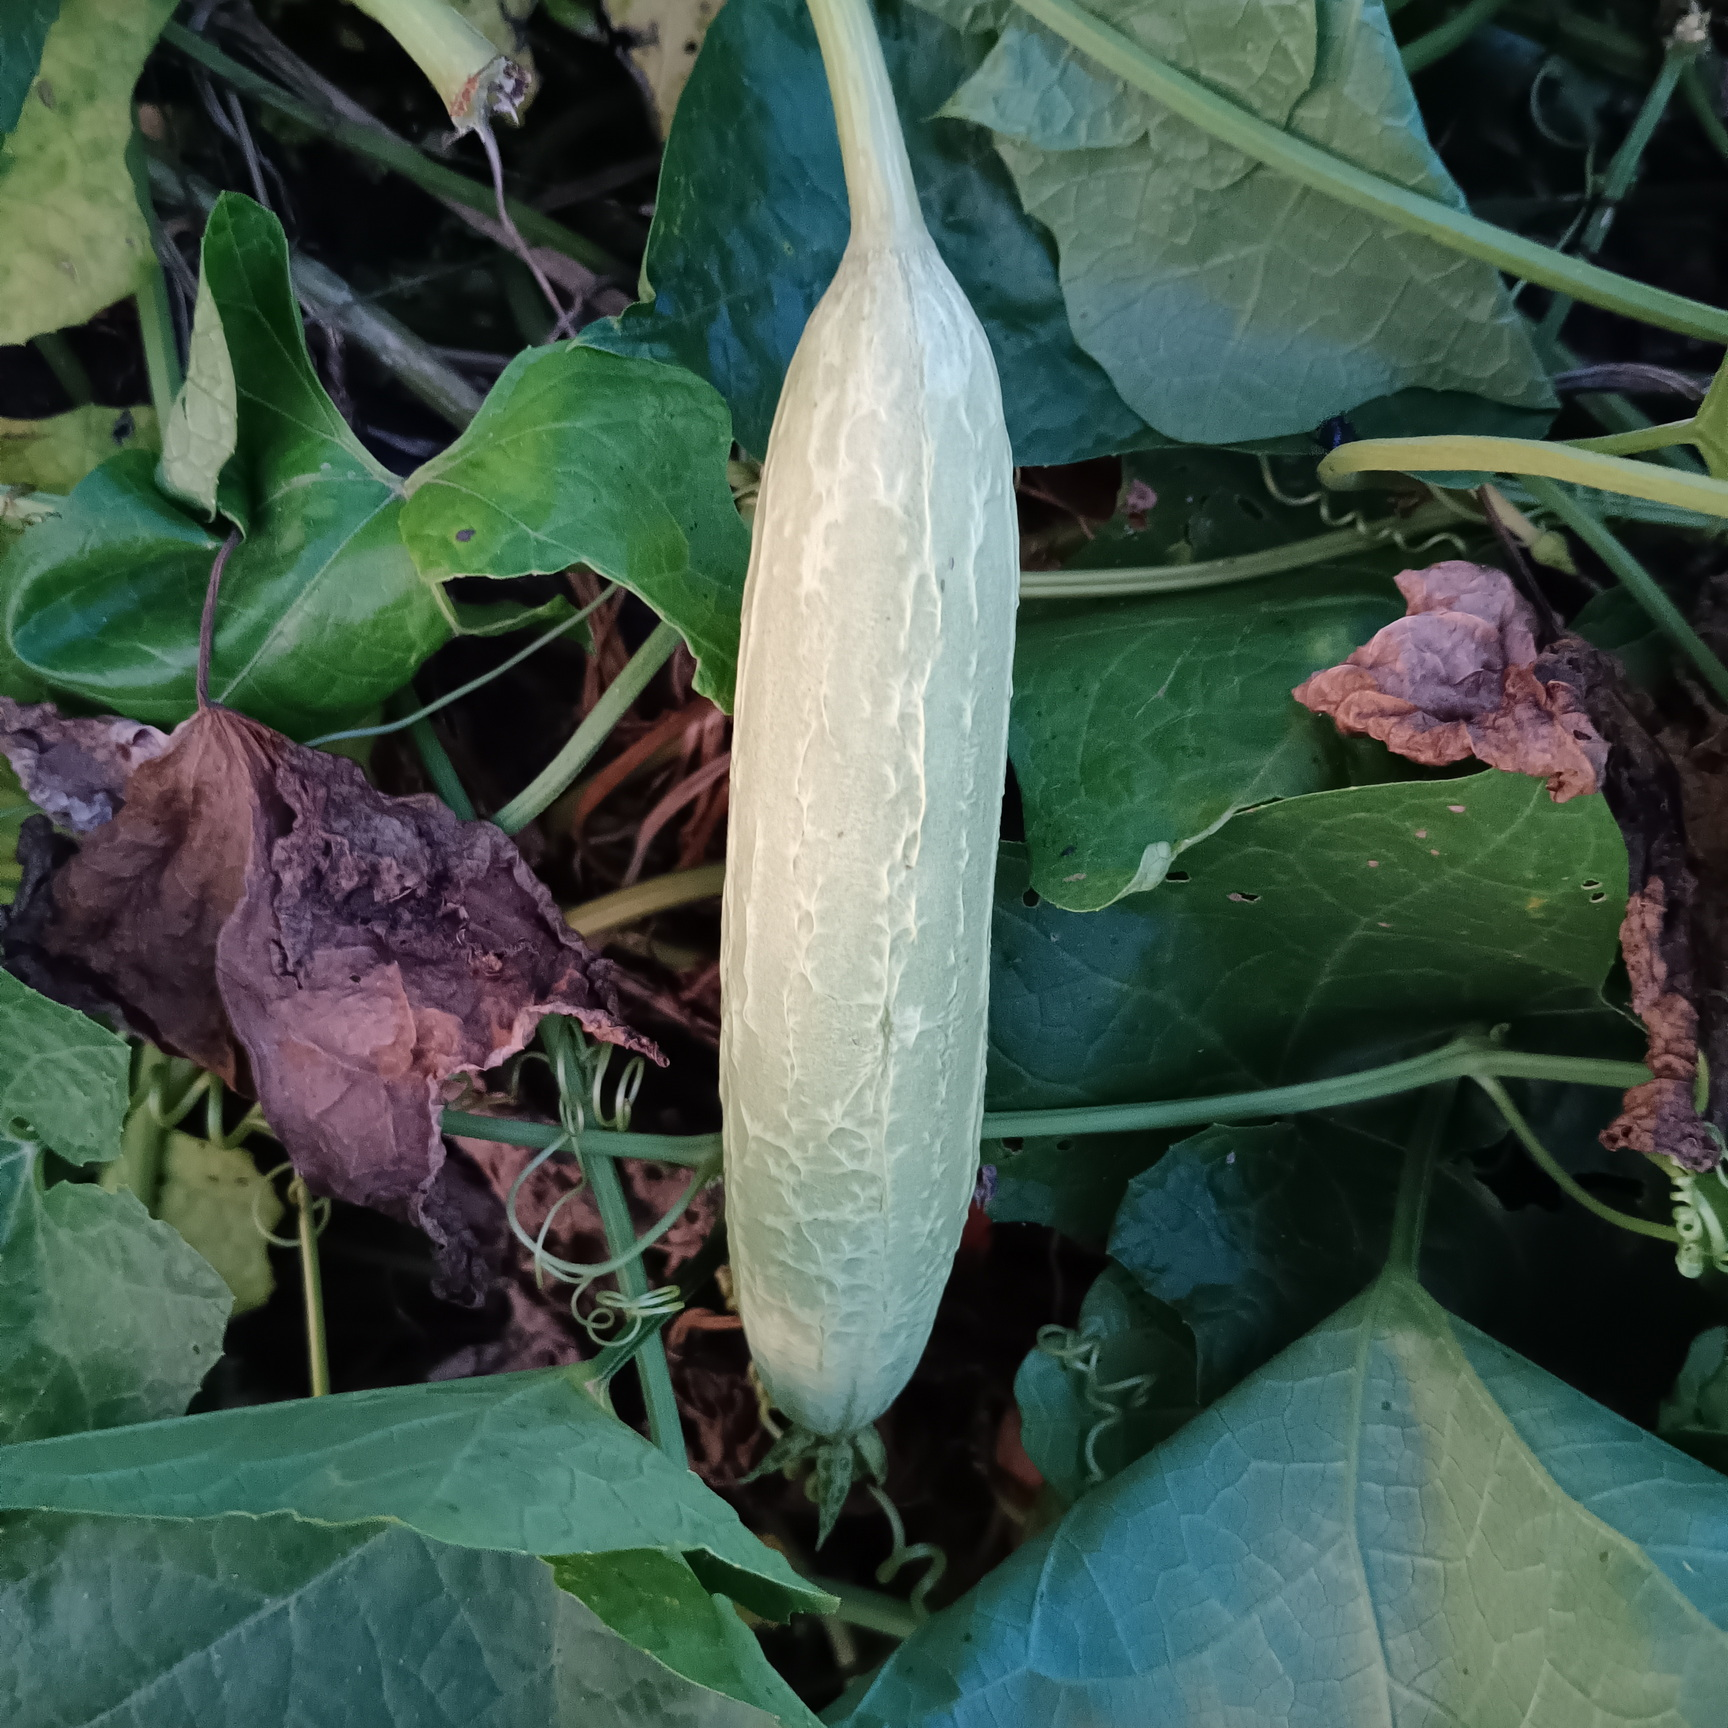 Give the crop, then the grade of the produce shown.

luffa, fresh
